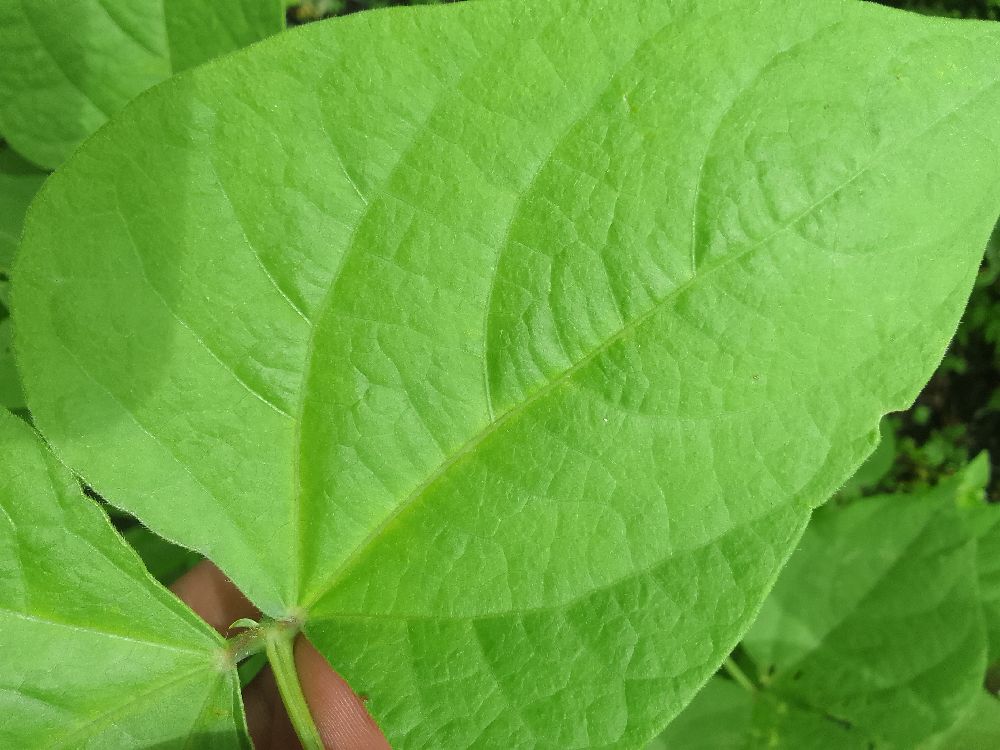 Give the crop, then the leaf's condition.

common bean, healthy
